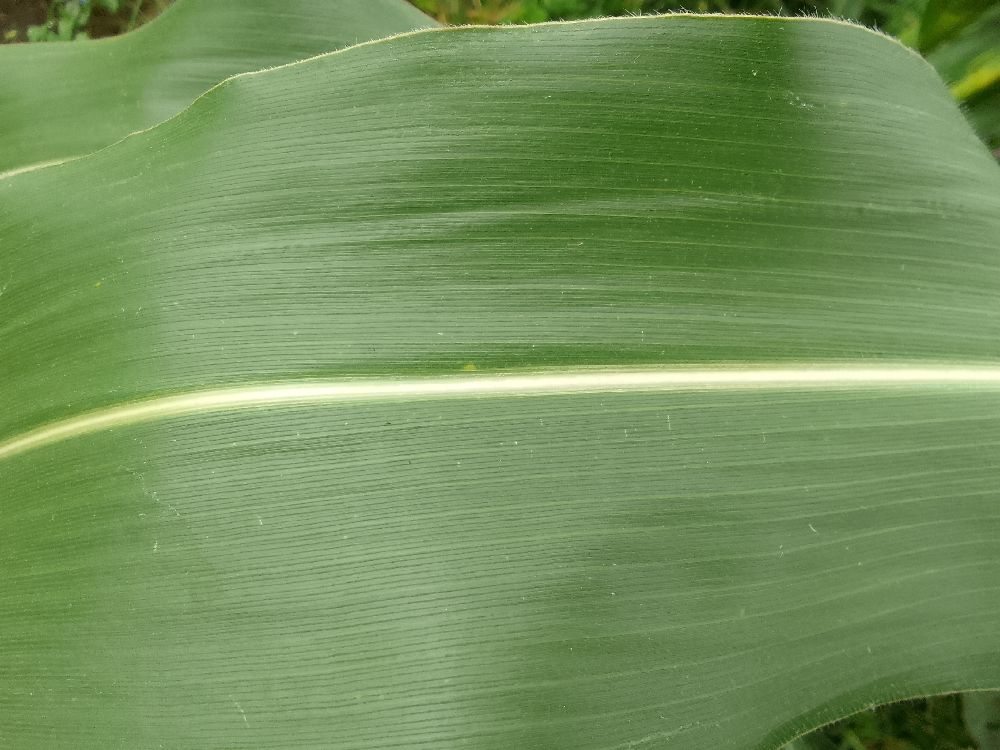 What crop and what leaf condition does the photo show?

maize, healthy
